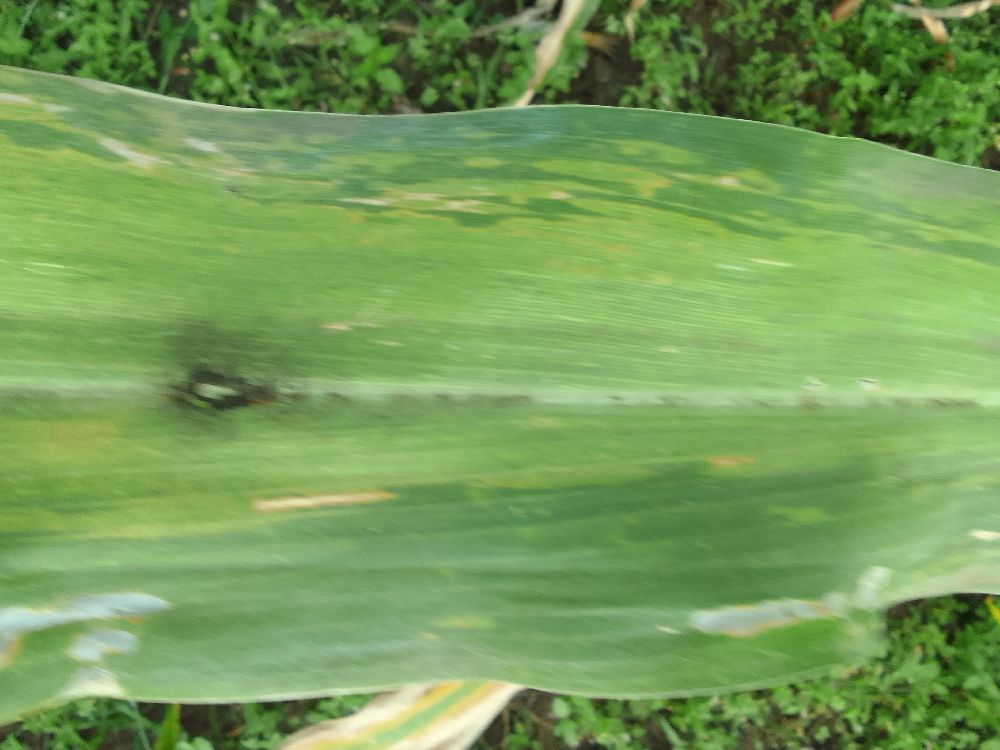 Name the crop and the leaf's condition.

maize, maize lethal necrosis
